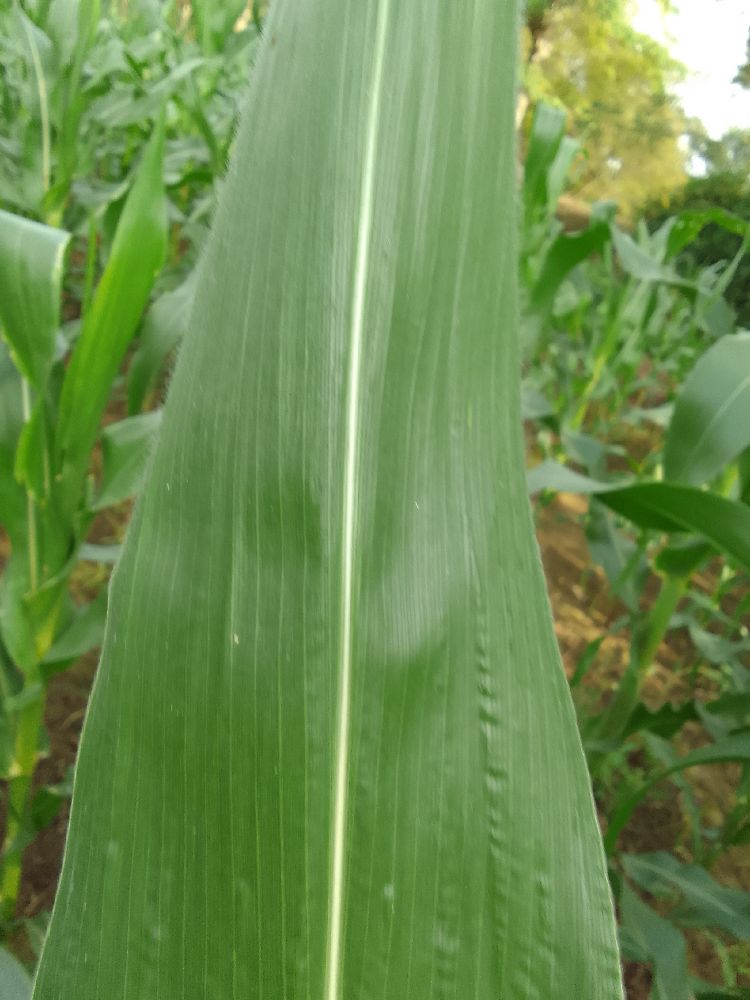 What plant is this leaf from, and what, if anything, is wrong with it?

maize, healthy
